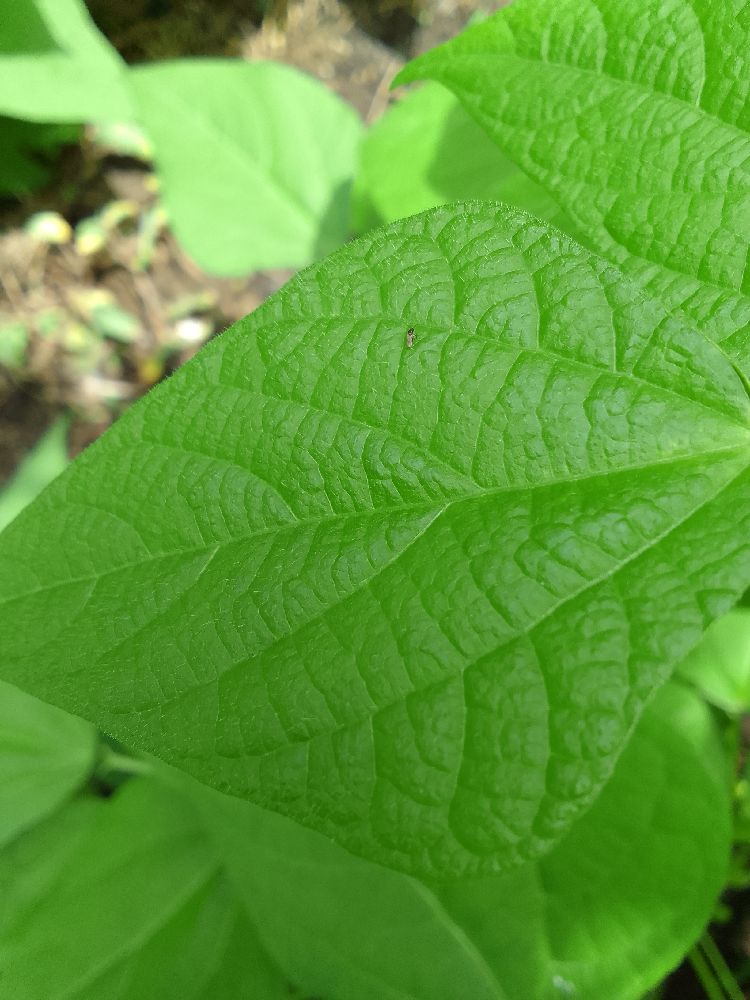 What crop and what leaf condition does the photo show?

common bean, healthy
